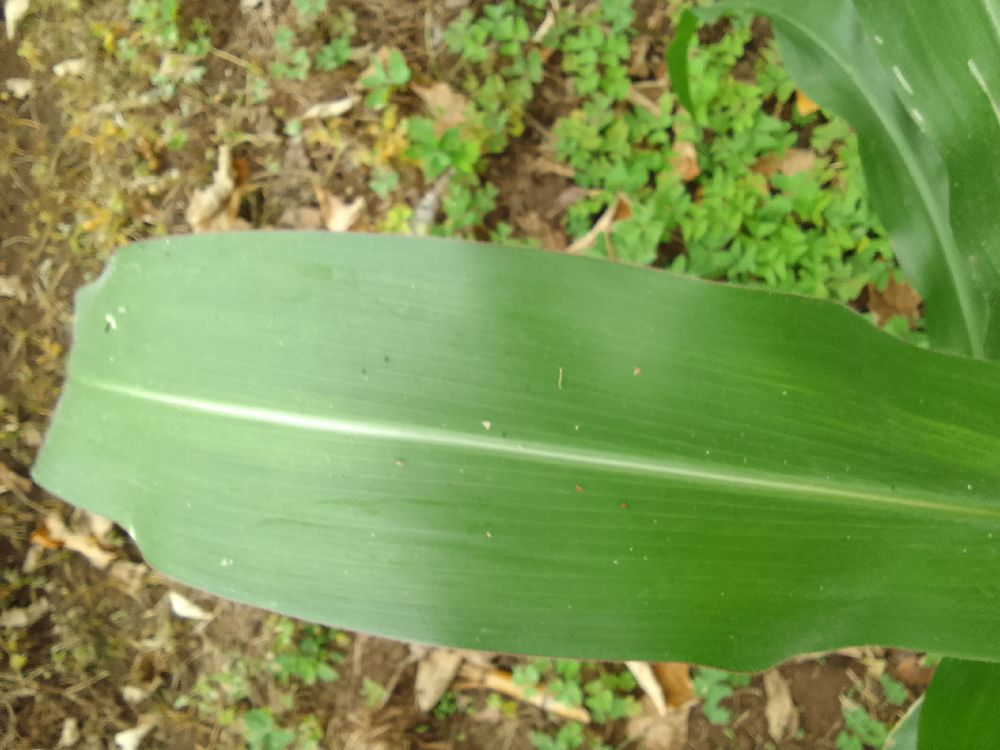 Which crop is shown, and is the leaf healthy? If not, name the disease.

maize, healthy
